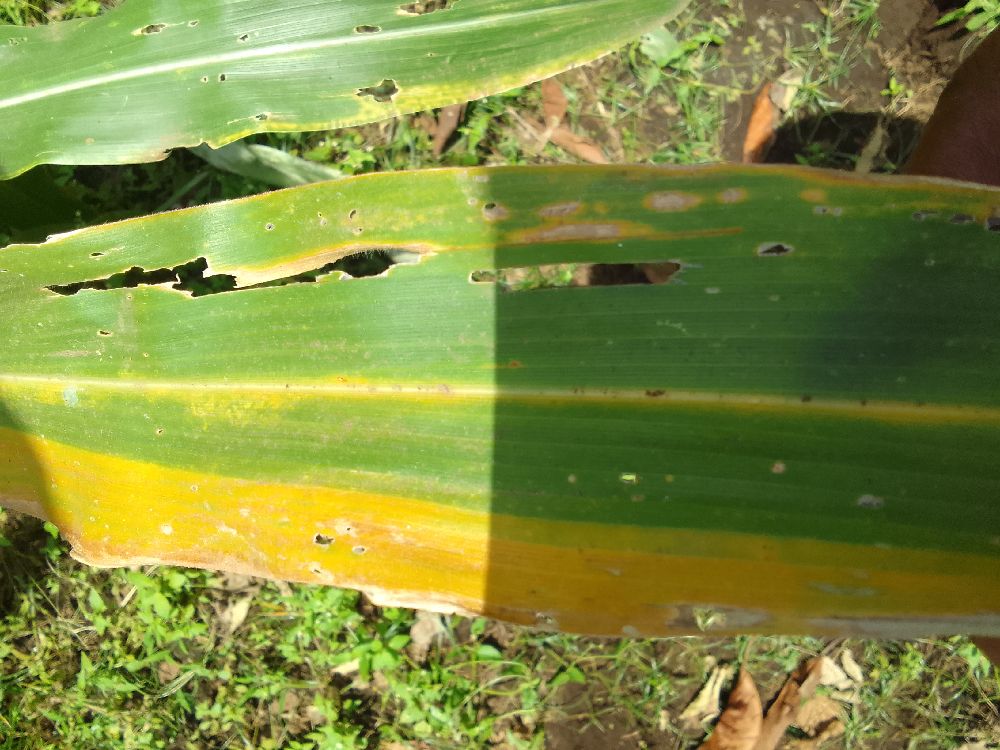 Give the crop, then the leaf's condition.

maize, maize lethal necrosis
